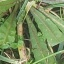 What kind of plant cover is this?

structured weed
